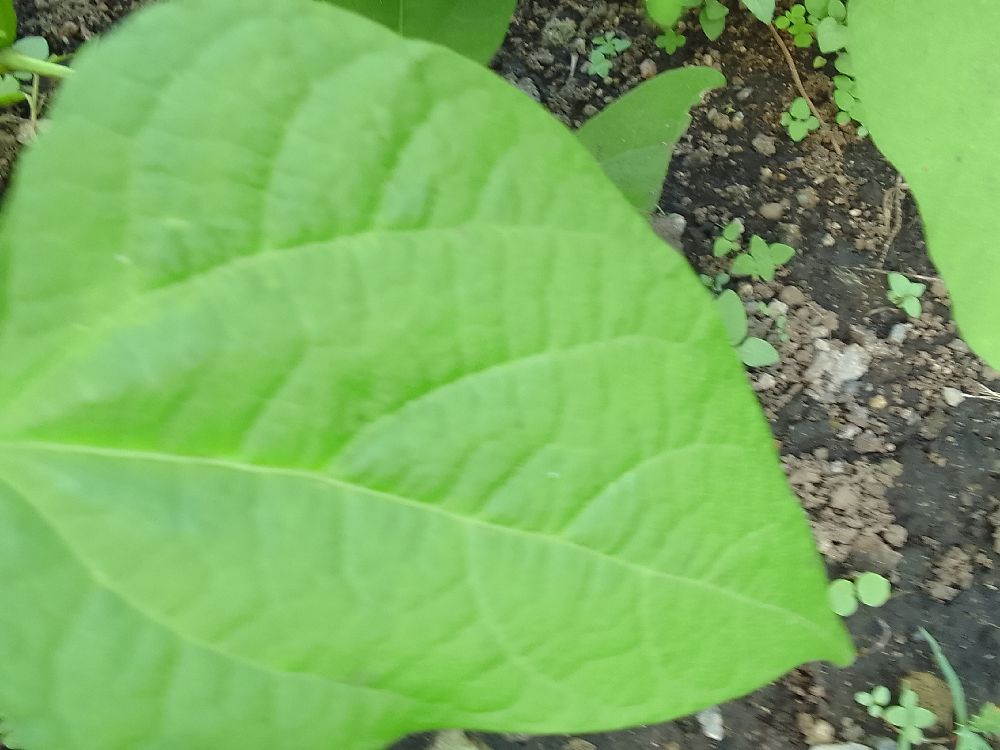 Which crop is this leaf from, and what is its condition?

common bean, healthy
